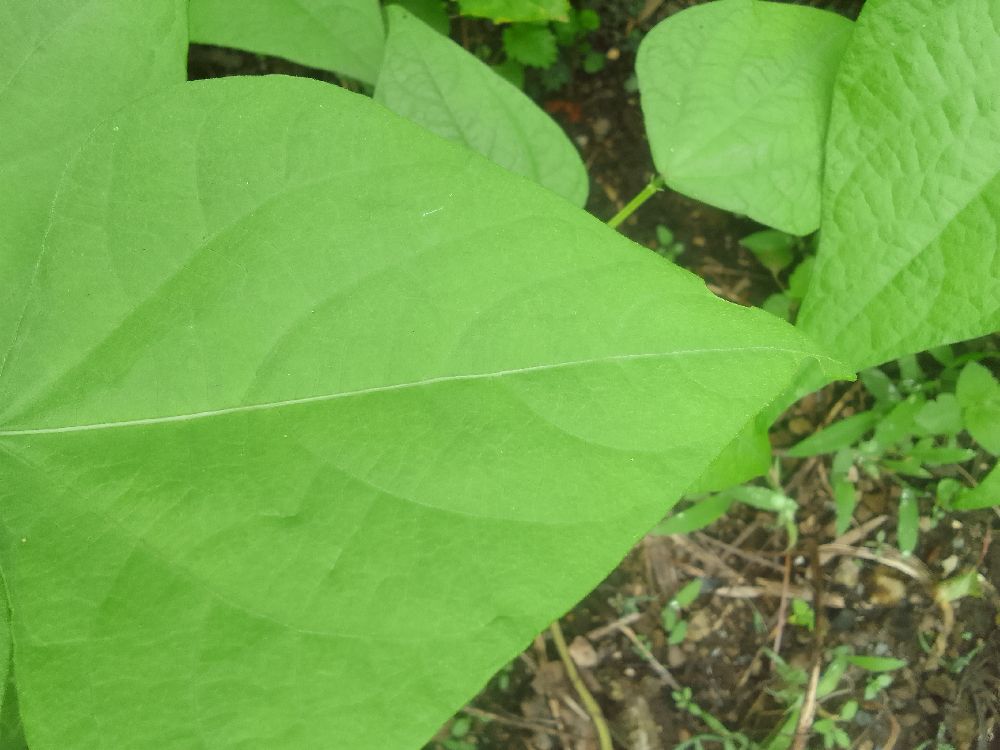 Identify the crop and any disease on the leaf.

common bean, healthy
